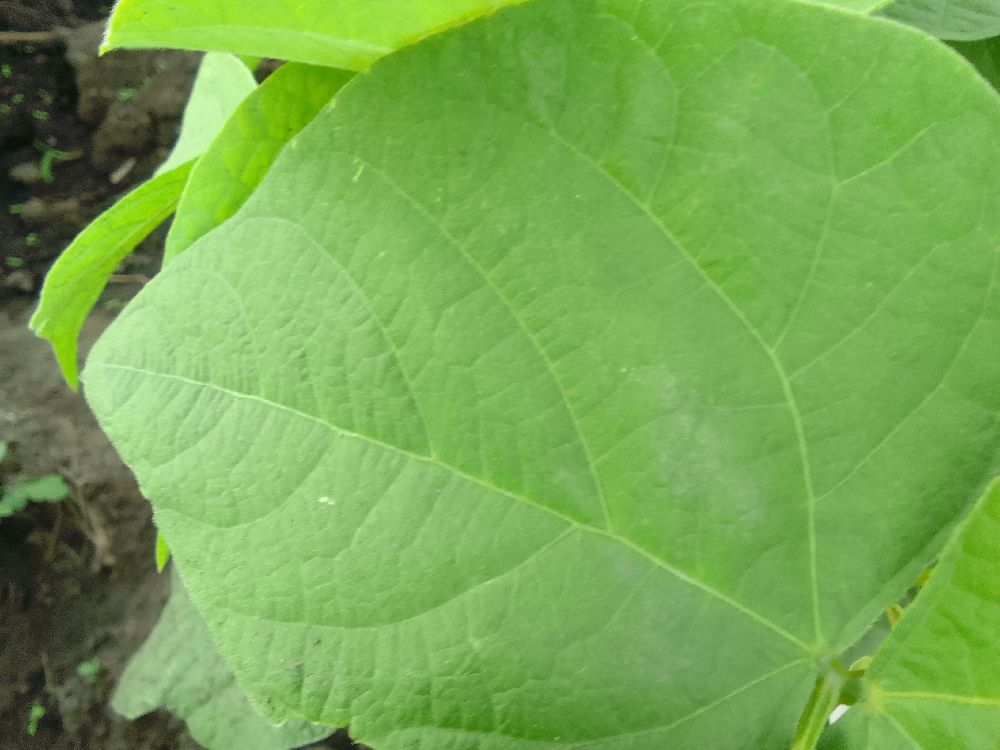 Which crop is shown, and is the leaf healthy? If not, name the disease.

common bean, healthy
